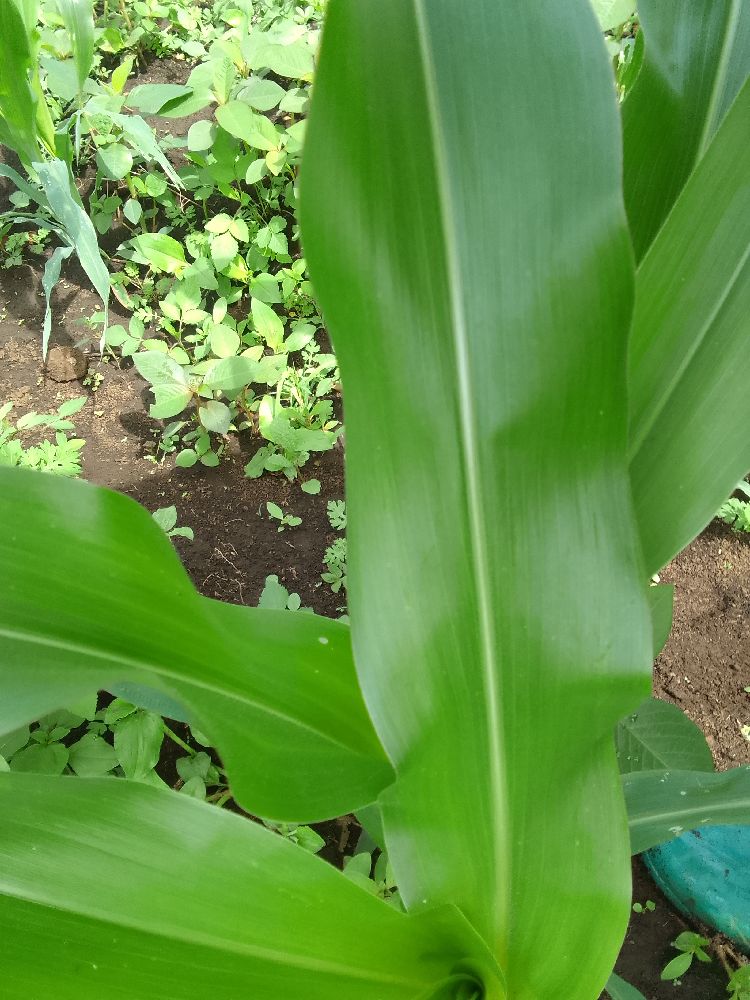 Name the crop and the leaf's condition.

maize, healthy
